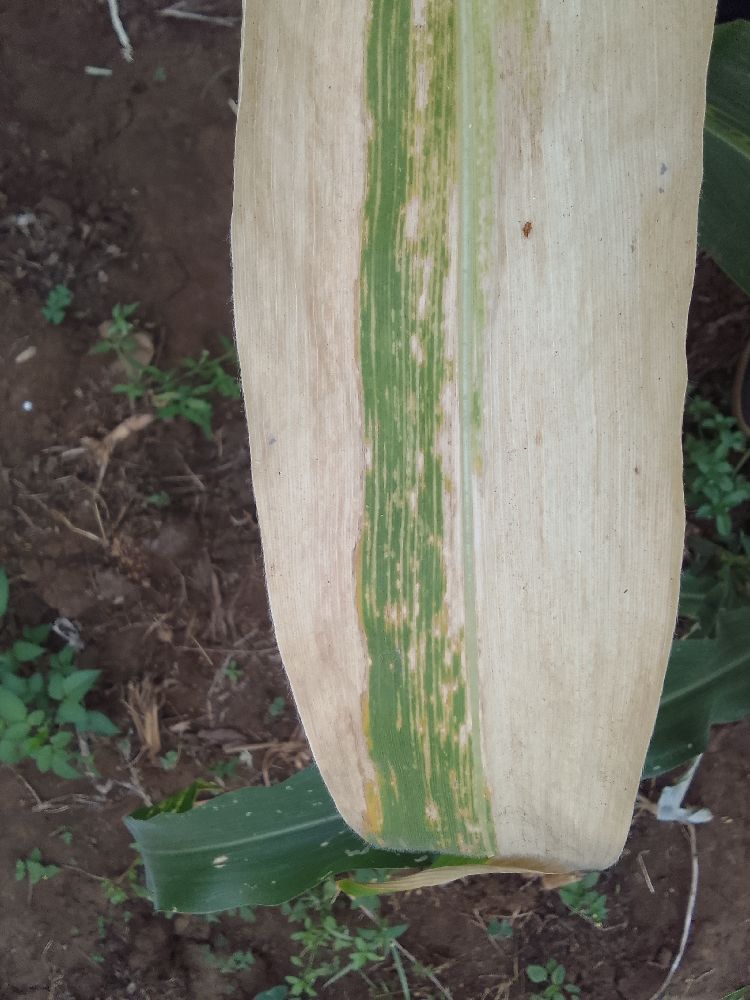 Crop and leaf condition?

maize, maize lethal necrosis
